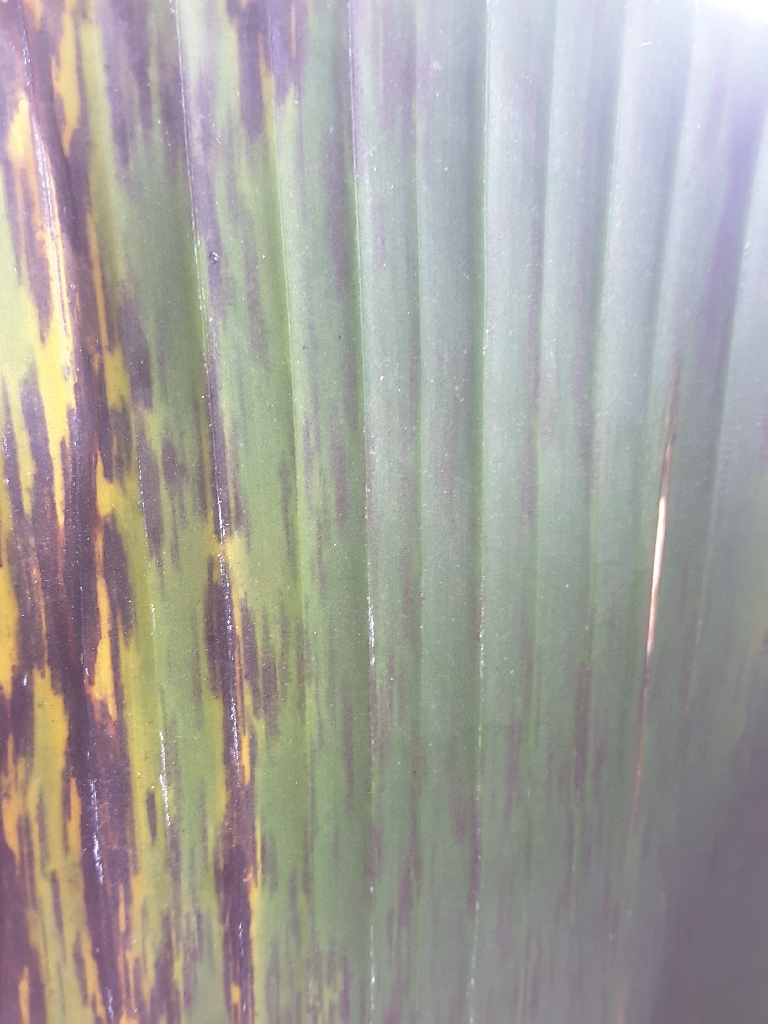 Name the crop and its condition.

banana, black sigatoka
